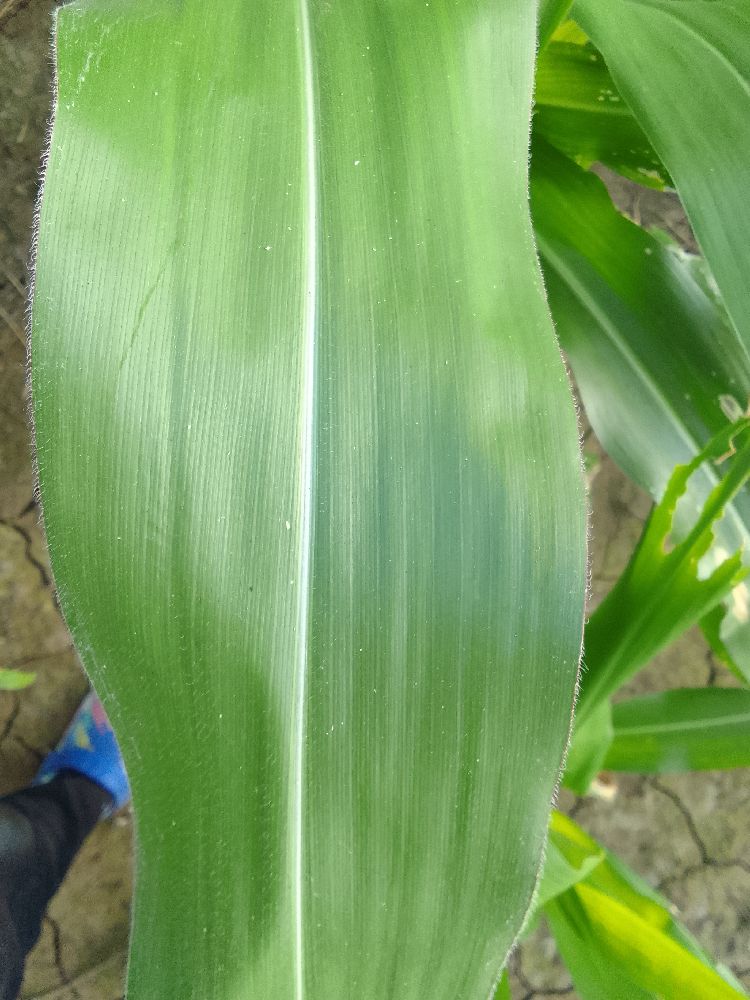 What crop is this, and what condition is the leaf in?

maize, healthy
